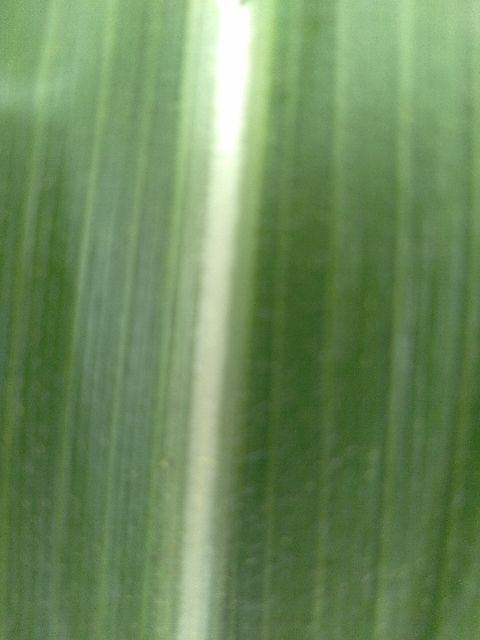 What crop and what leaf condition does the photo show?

maize, healthy
